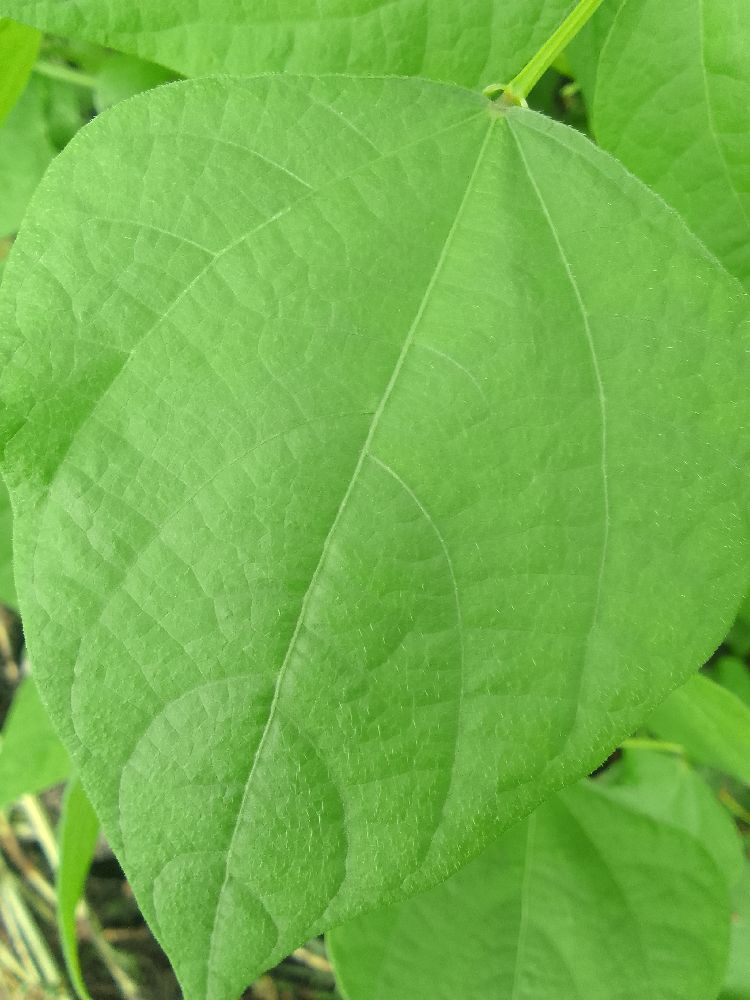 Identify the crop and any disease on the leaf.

common bean, healthy
